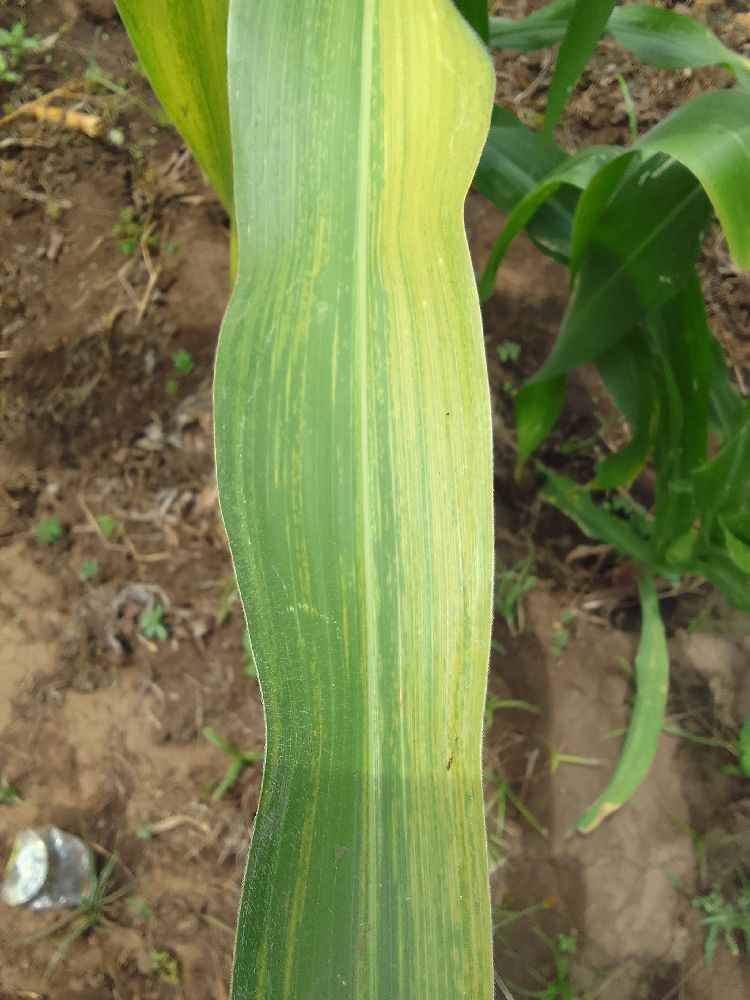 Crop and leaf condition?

maize, maize lethal necrosis
